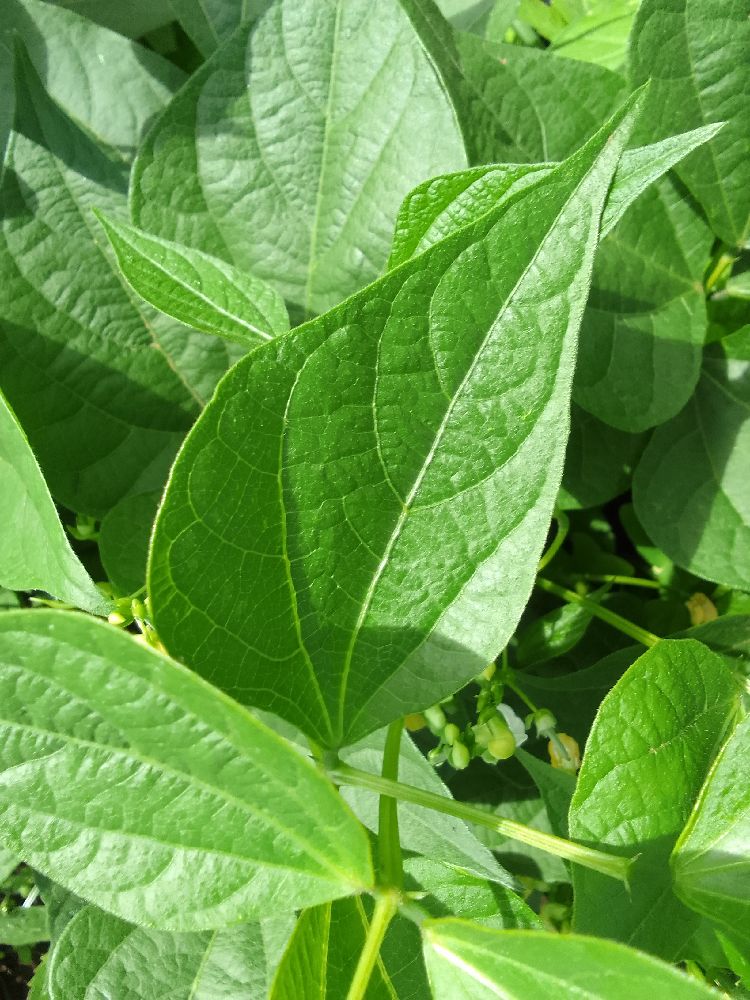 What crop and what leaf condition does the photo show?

common bean, healthy
